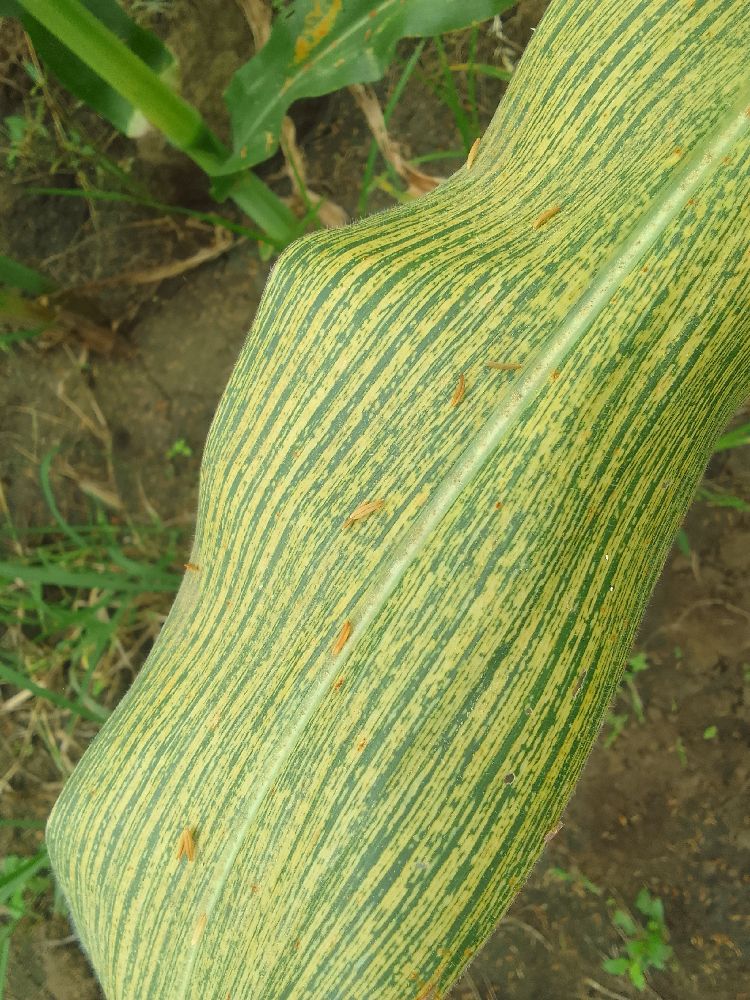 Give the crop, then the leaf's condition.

maize, maize streak virus
